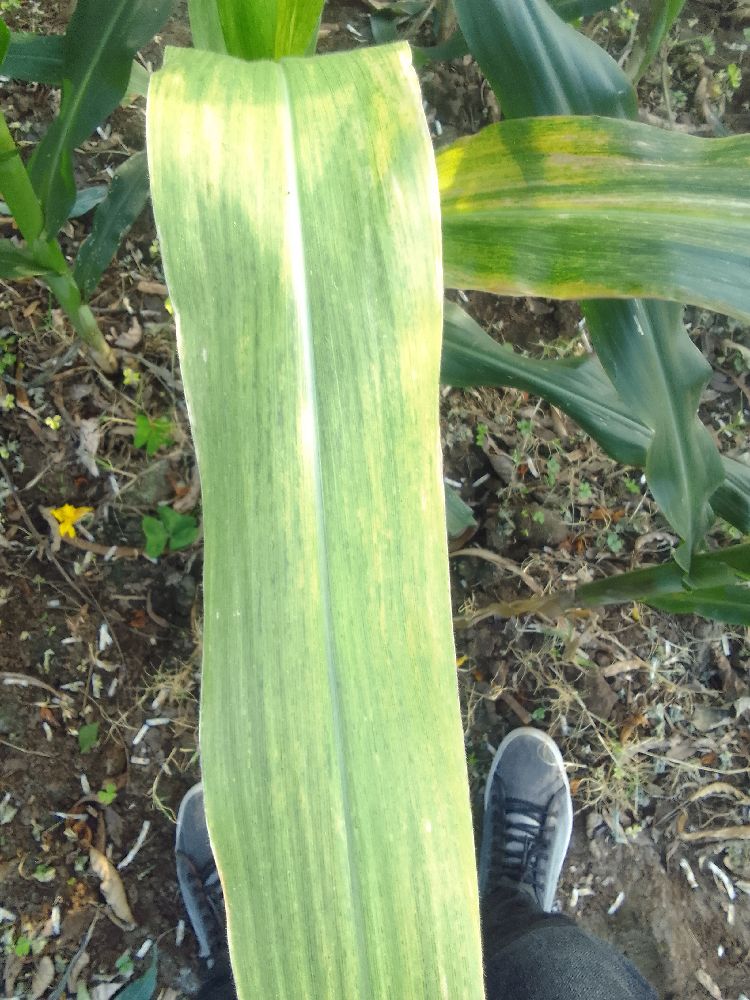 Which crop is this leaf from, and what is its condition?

maize, maize lethal necrosis
